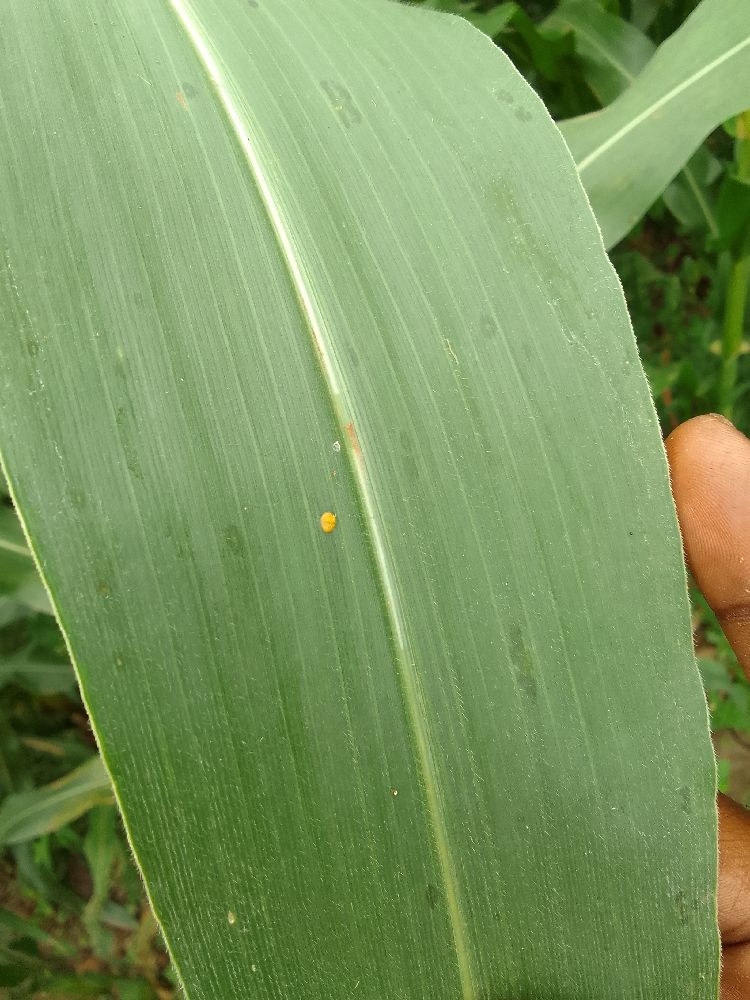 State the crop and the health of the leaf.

maize, healthy
